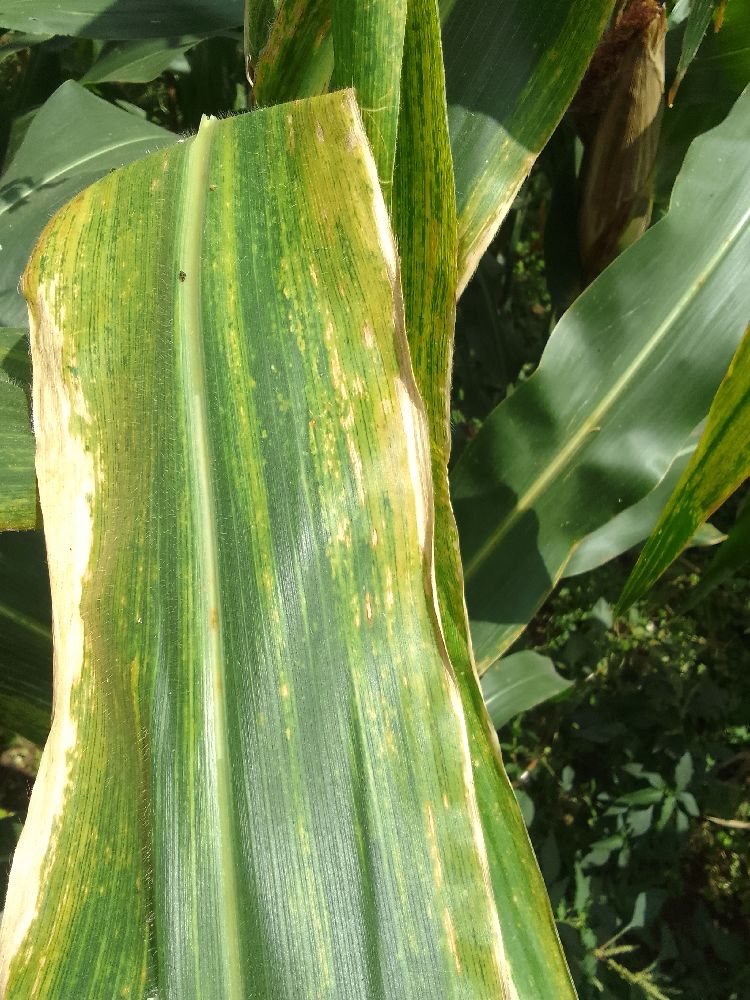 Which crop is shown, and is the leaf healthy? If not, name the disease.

maize, maize lethal necrosis
